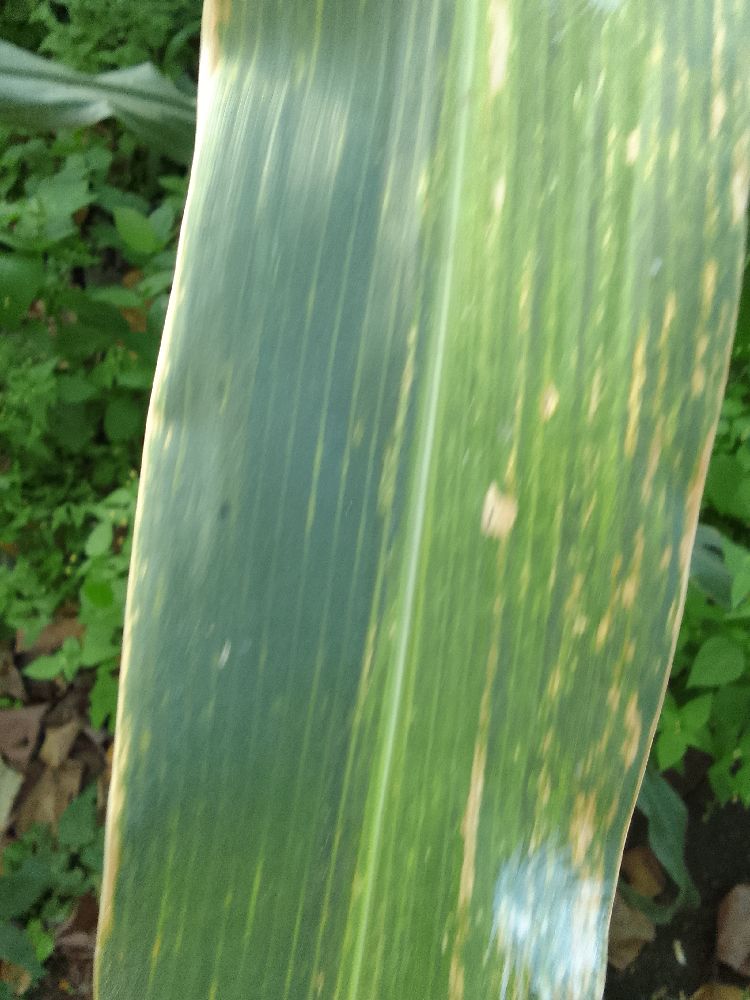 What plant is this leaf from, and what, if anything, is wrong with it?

maize, maize lethal necrosis
